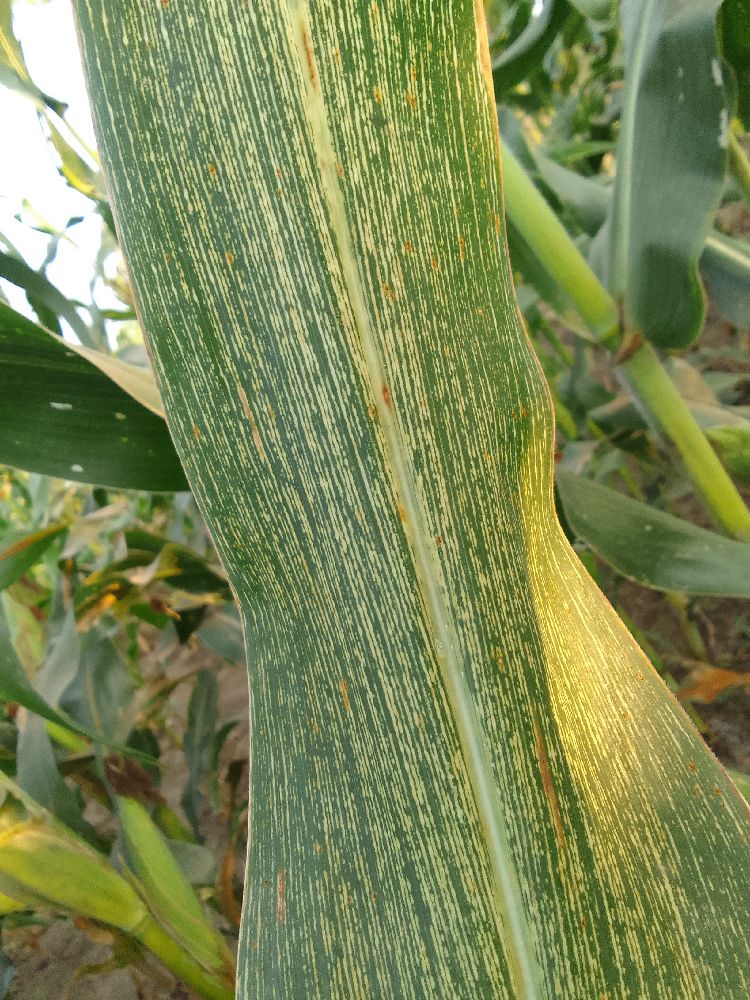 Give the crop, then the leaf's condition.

maize, maize streak virus
